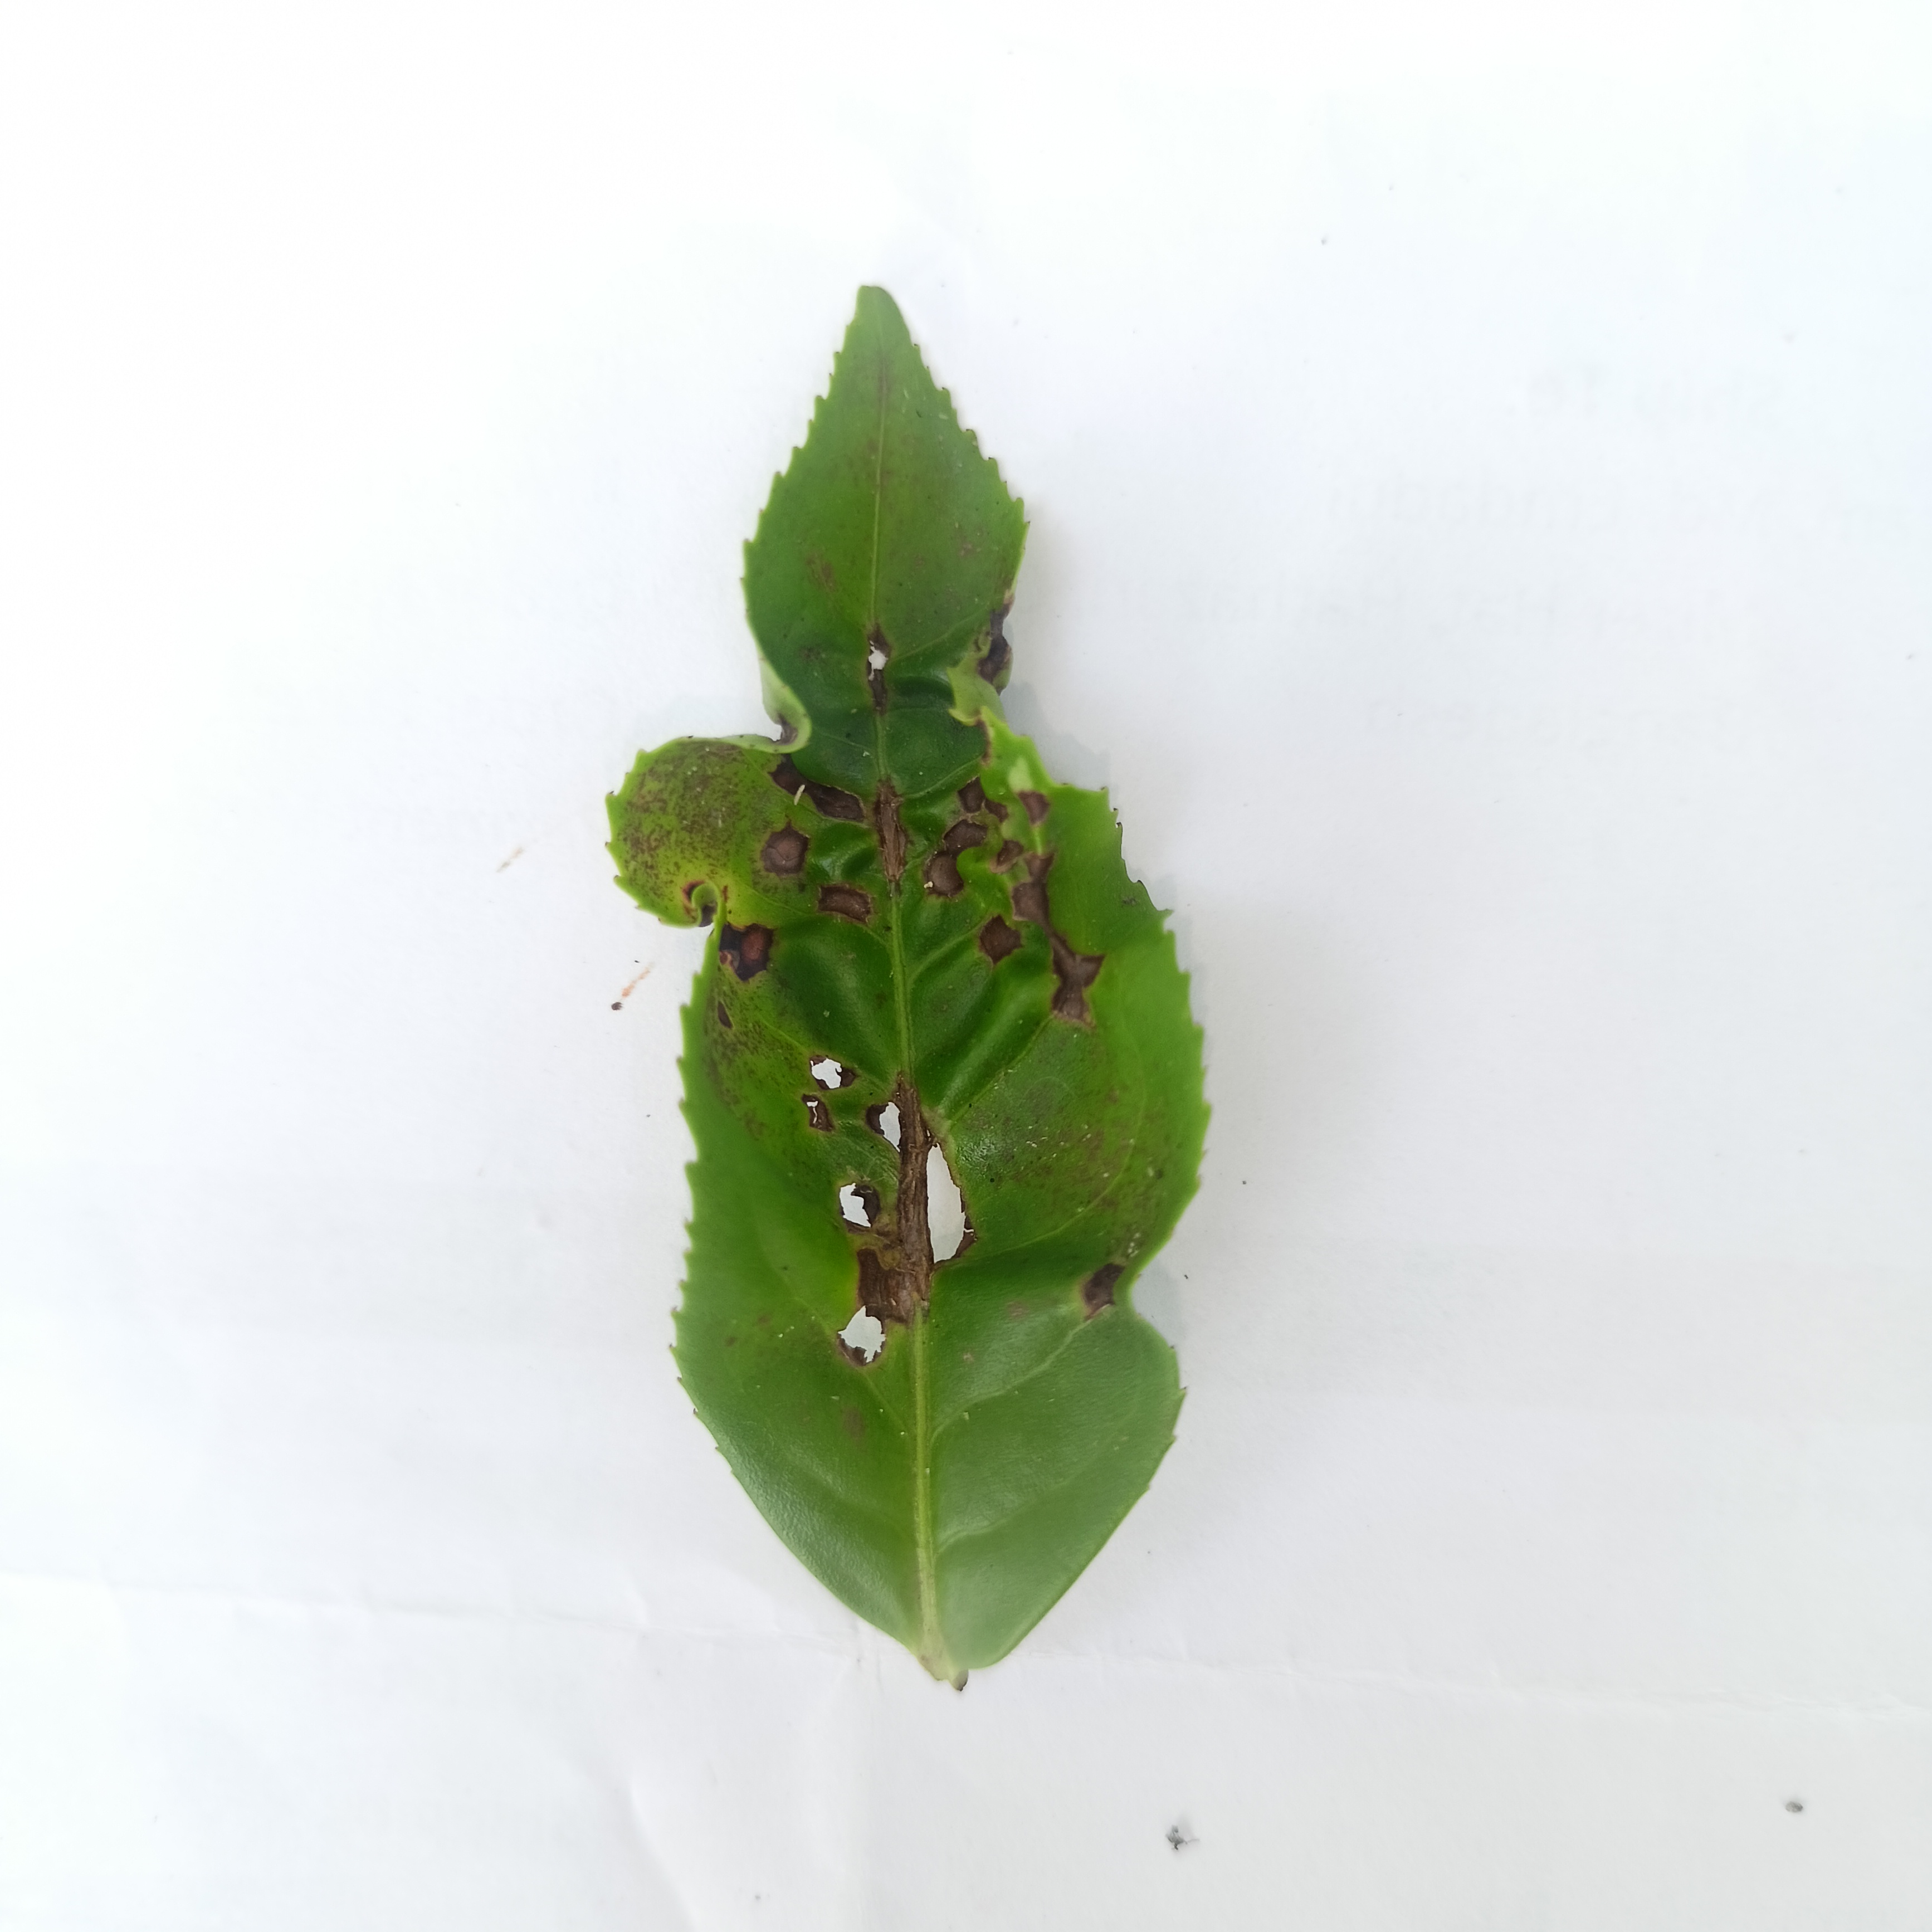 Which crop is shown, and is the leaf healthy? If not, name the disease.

tea, helopeltis
